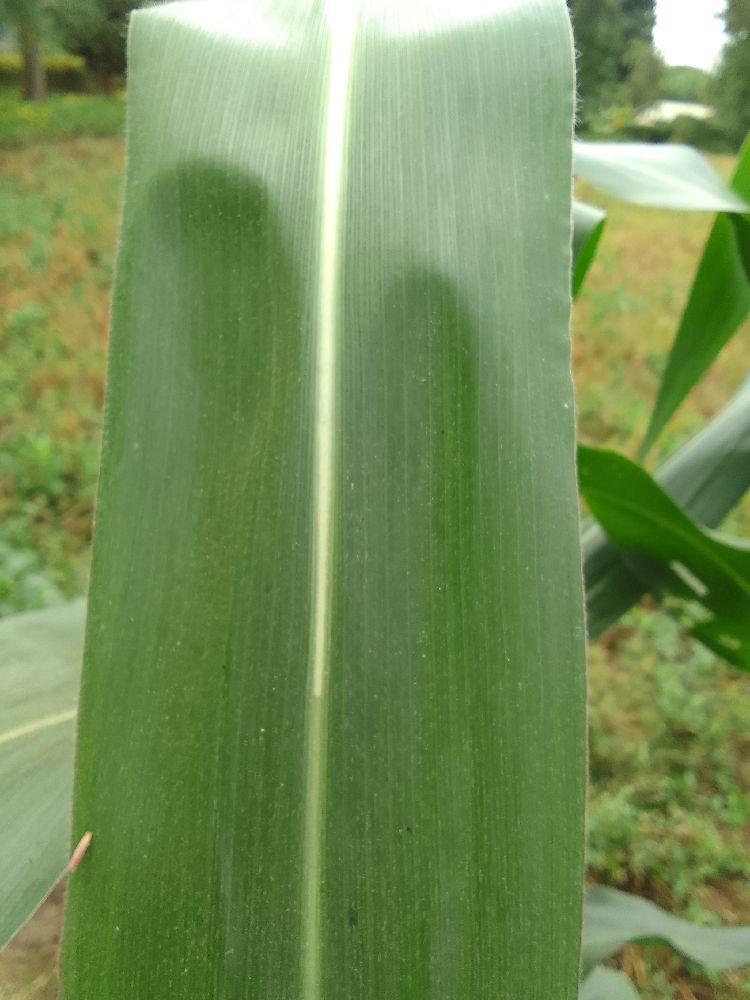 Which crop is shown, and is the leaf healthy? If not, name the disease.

maize, healthy
